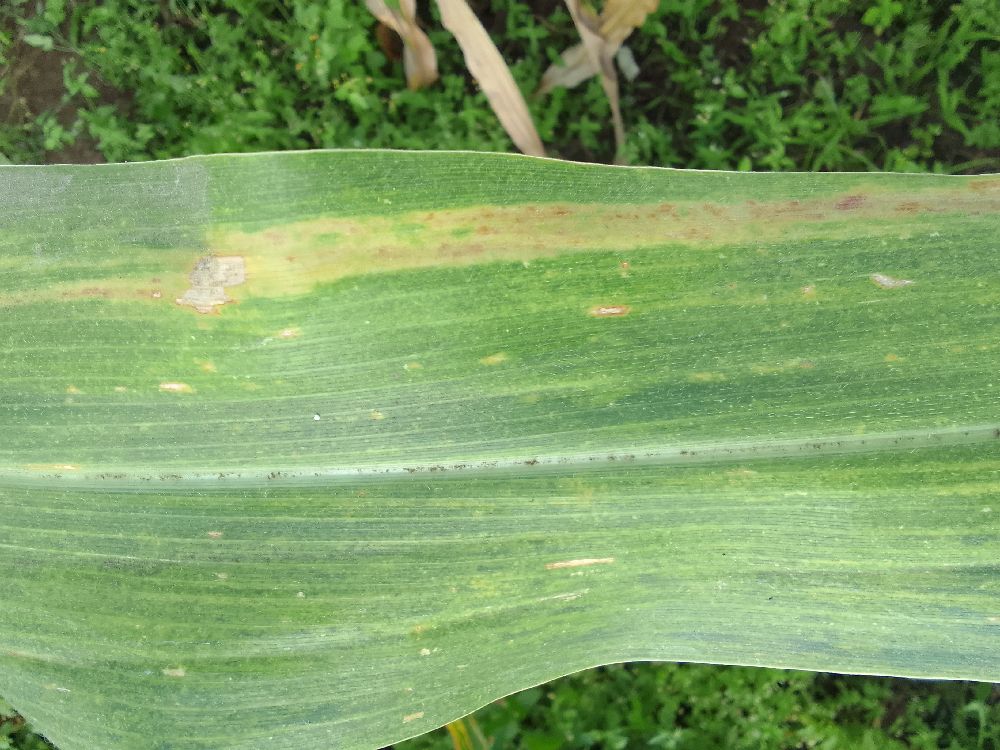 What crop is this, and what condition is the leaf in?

maize, maize lethal necrosis
